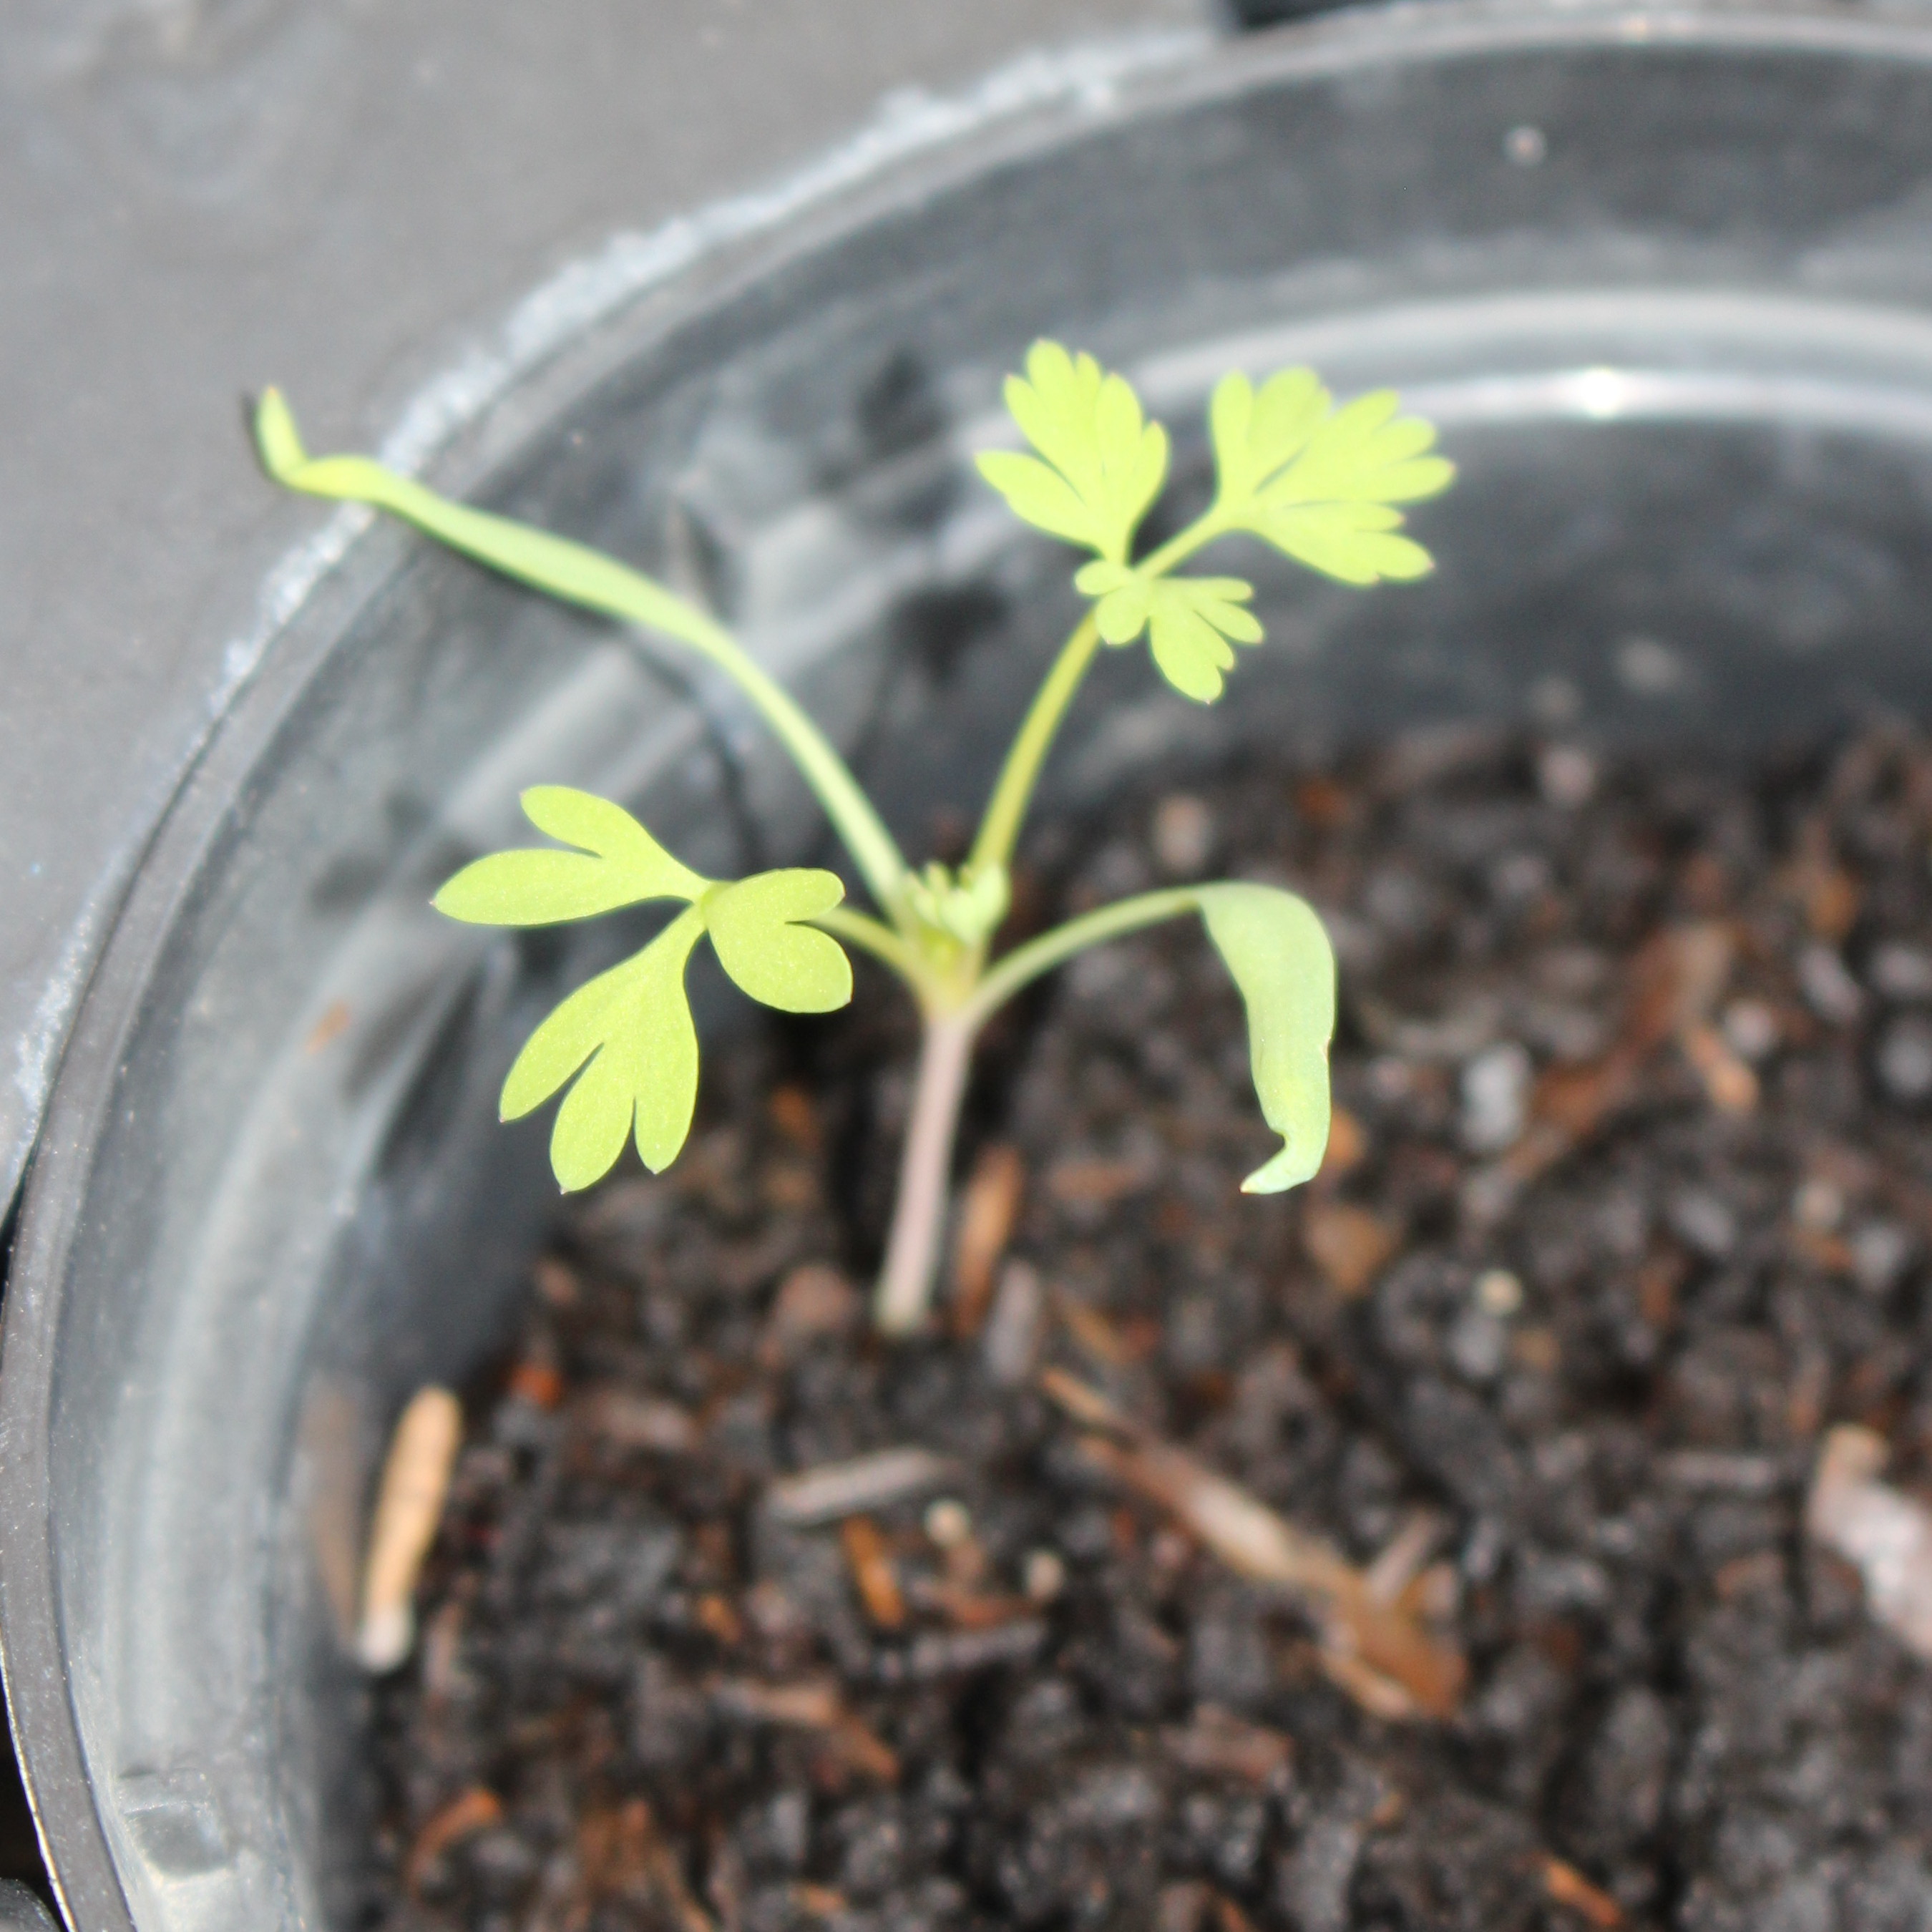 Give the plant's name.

Fumaria officinalis
